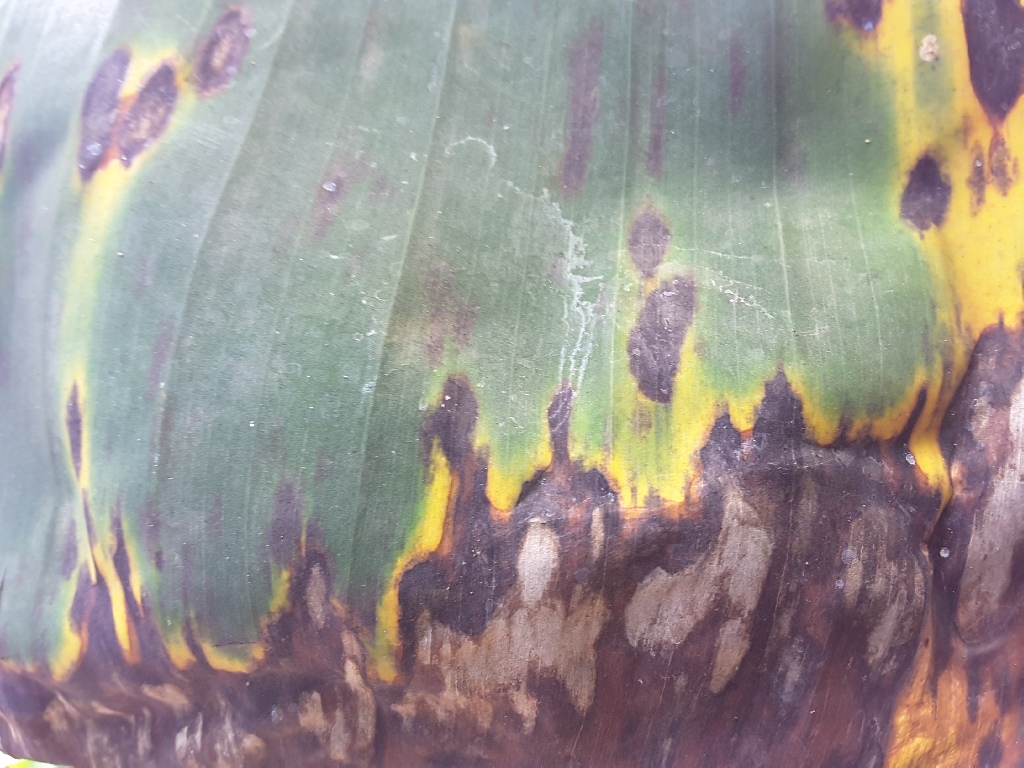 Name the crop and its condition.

banana, black sigatoka
